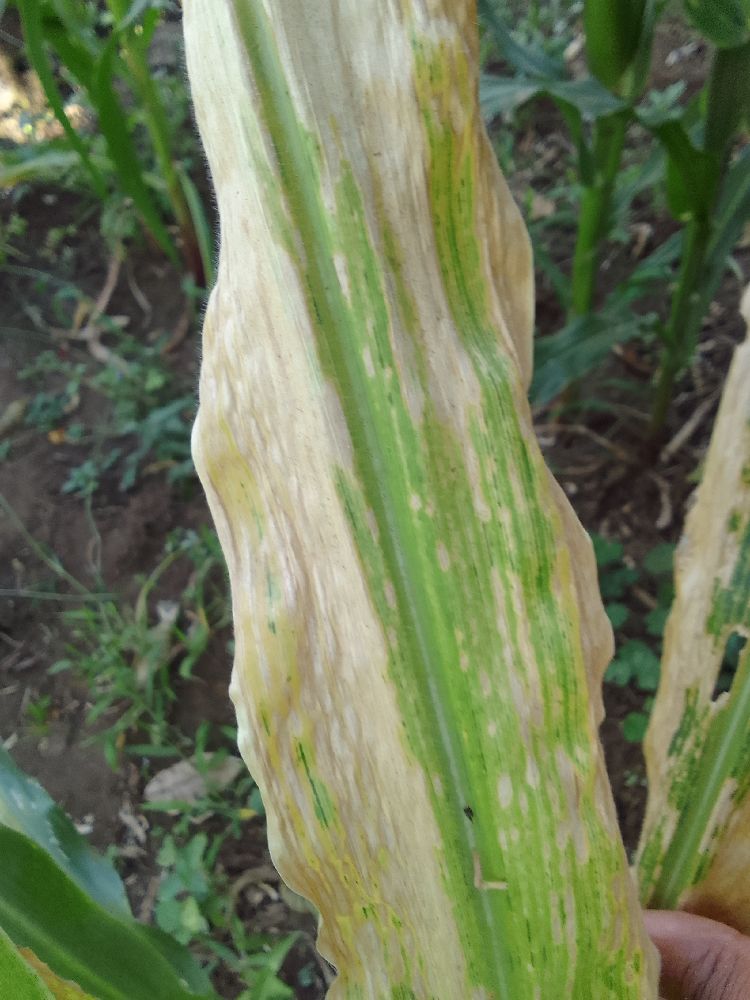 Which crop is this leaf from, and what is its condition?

maize, maize lethal necrosis
